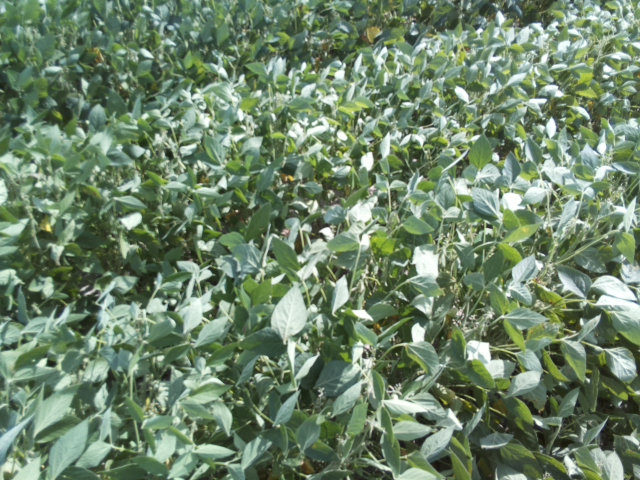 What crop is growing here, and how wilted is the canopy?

soybean, slight leaflet or petiole turgor loss in upper canopy
